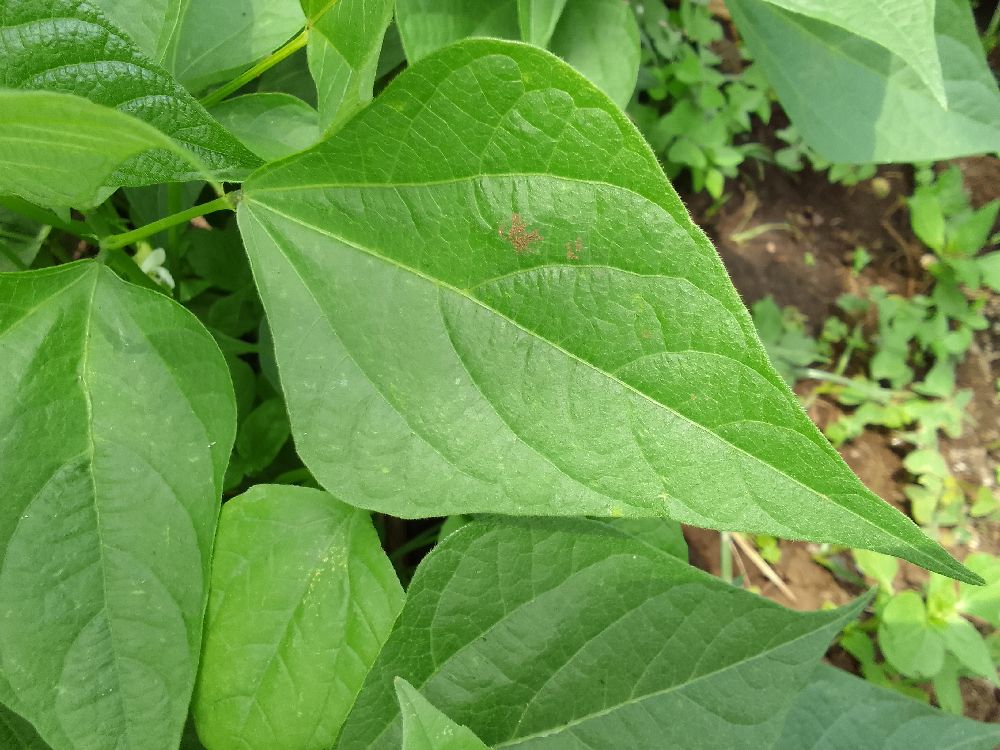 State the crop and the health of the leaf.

common bean, healthy
